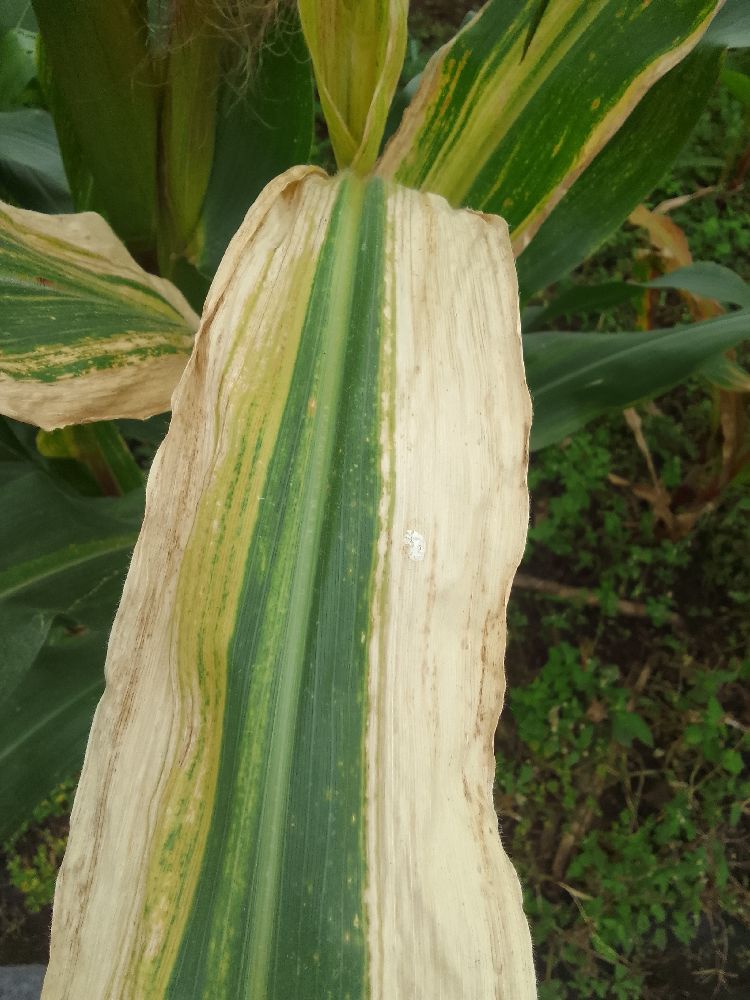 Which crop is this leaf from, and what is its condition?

maize, maize lethal necrosis
